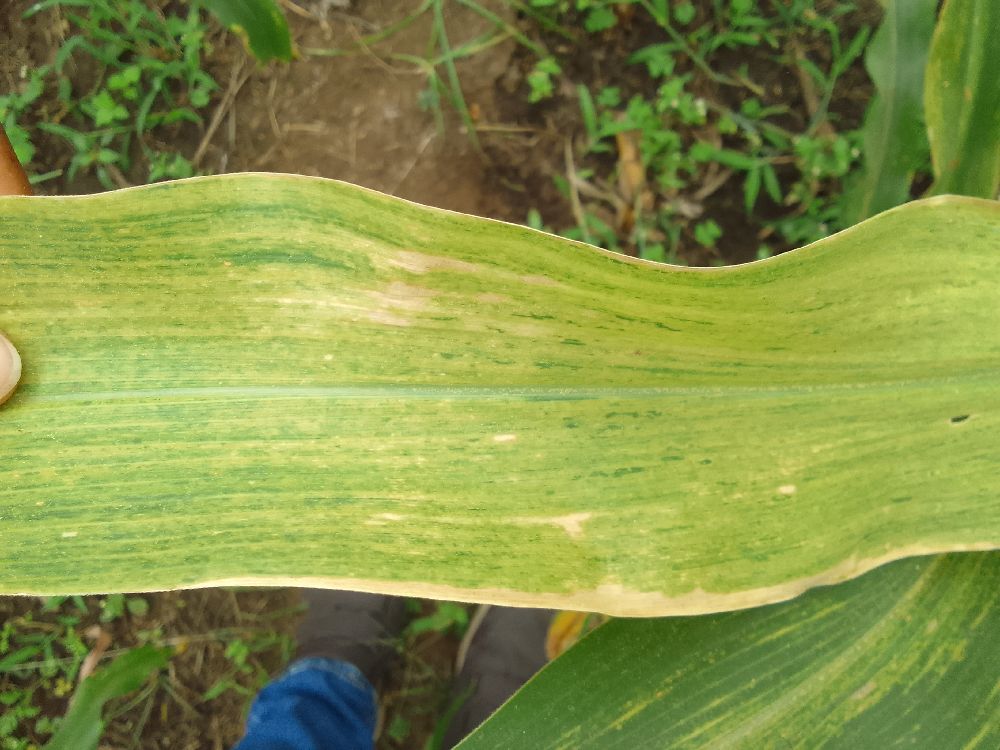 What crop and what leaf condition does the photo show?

maize, maize lethal necrosis
